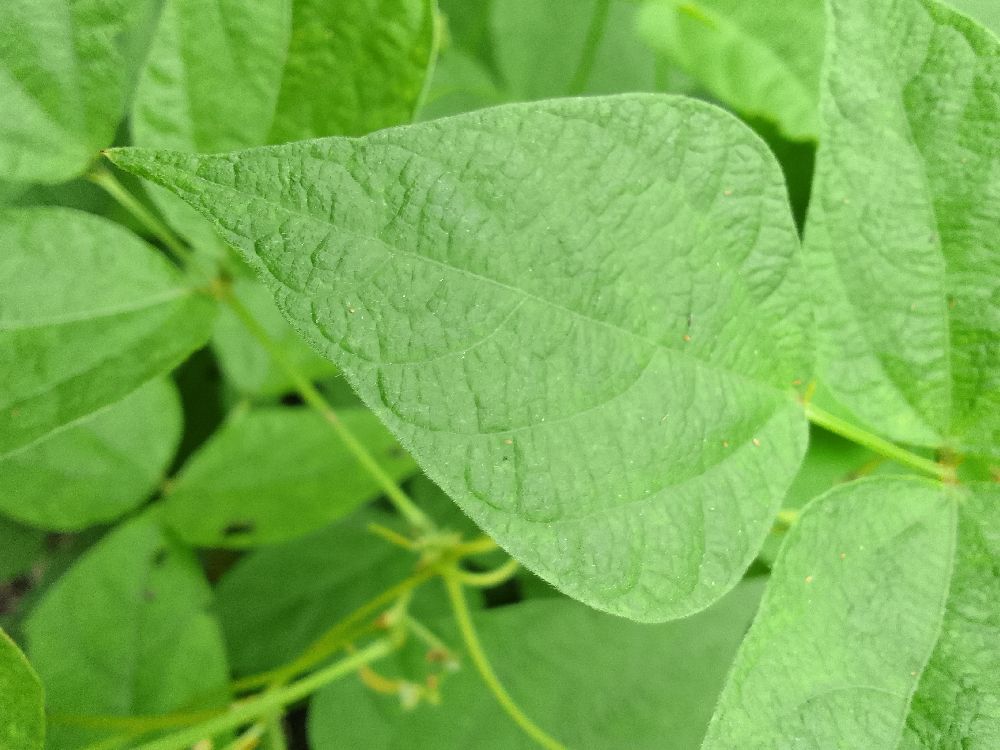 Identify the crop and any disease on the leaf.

common bean, healthy
